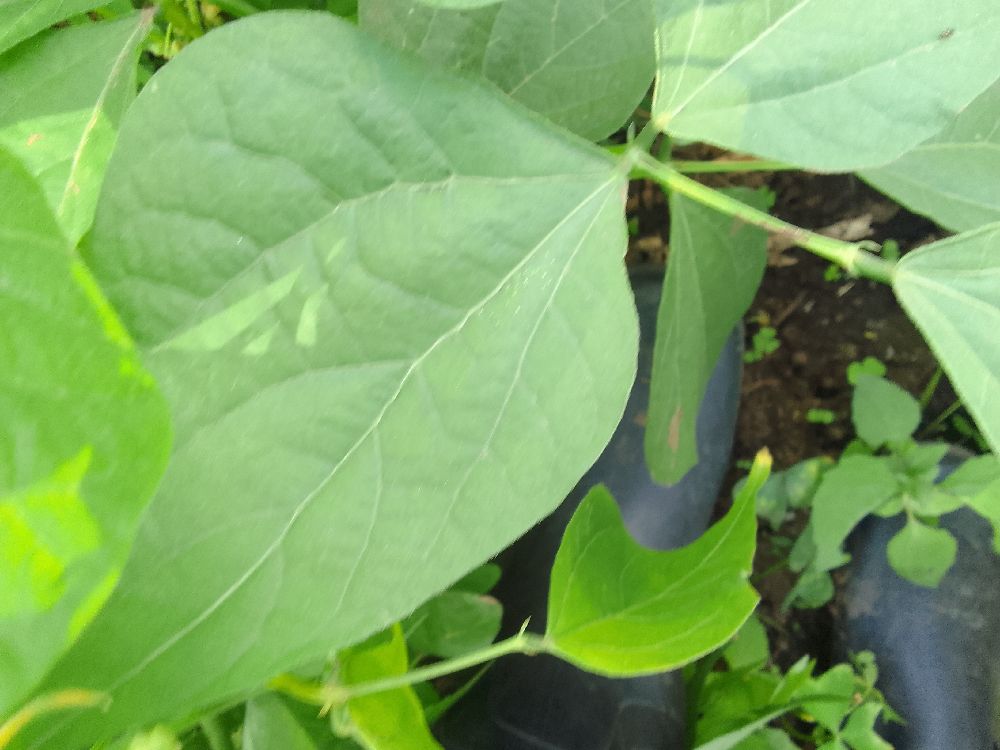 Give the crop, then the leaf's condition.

common bean, healthy
